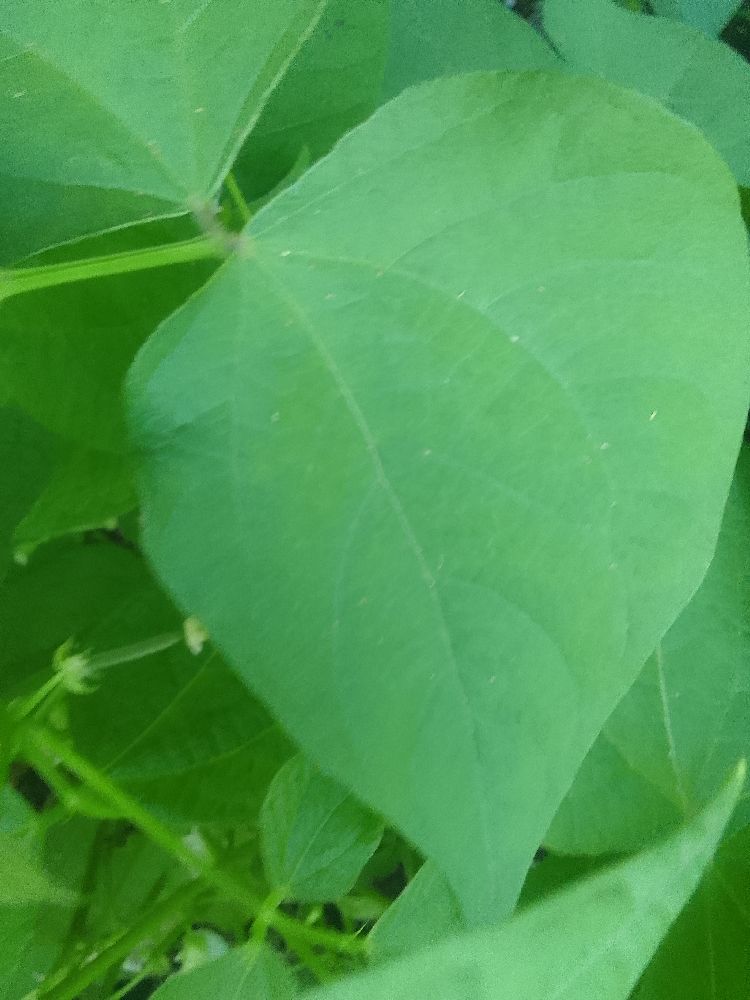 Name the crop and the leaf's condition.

common bean, healthy
